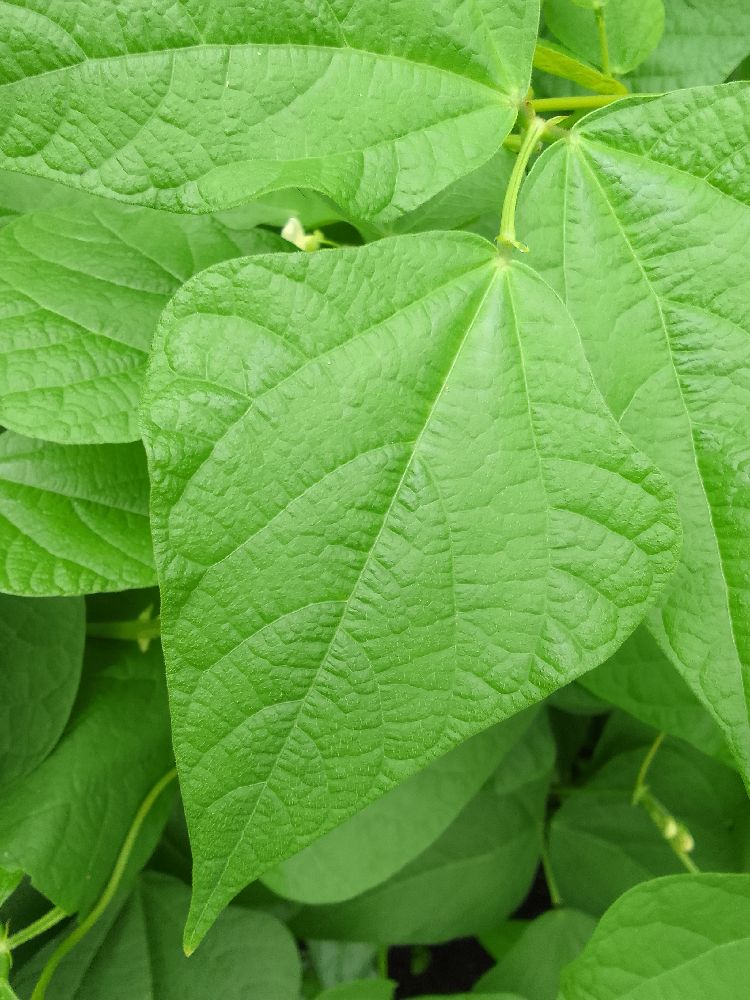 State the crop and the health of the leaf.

common bean, healthy
